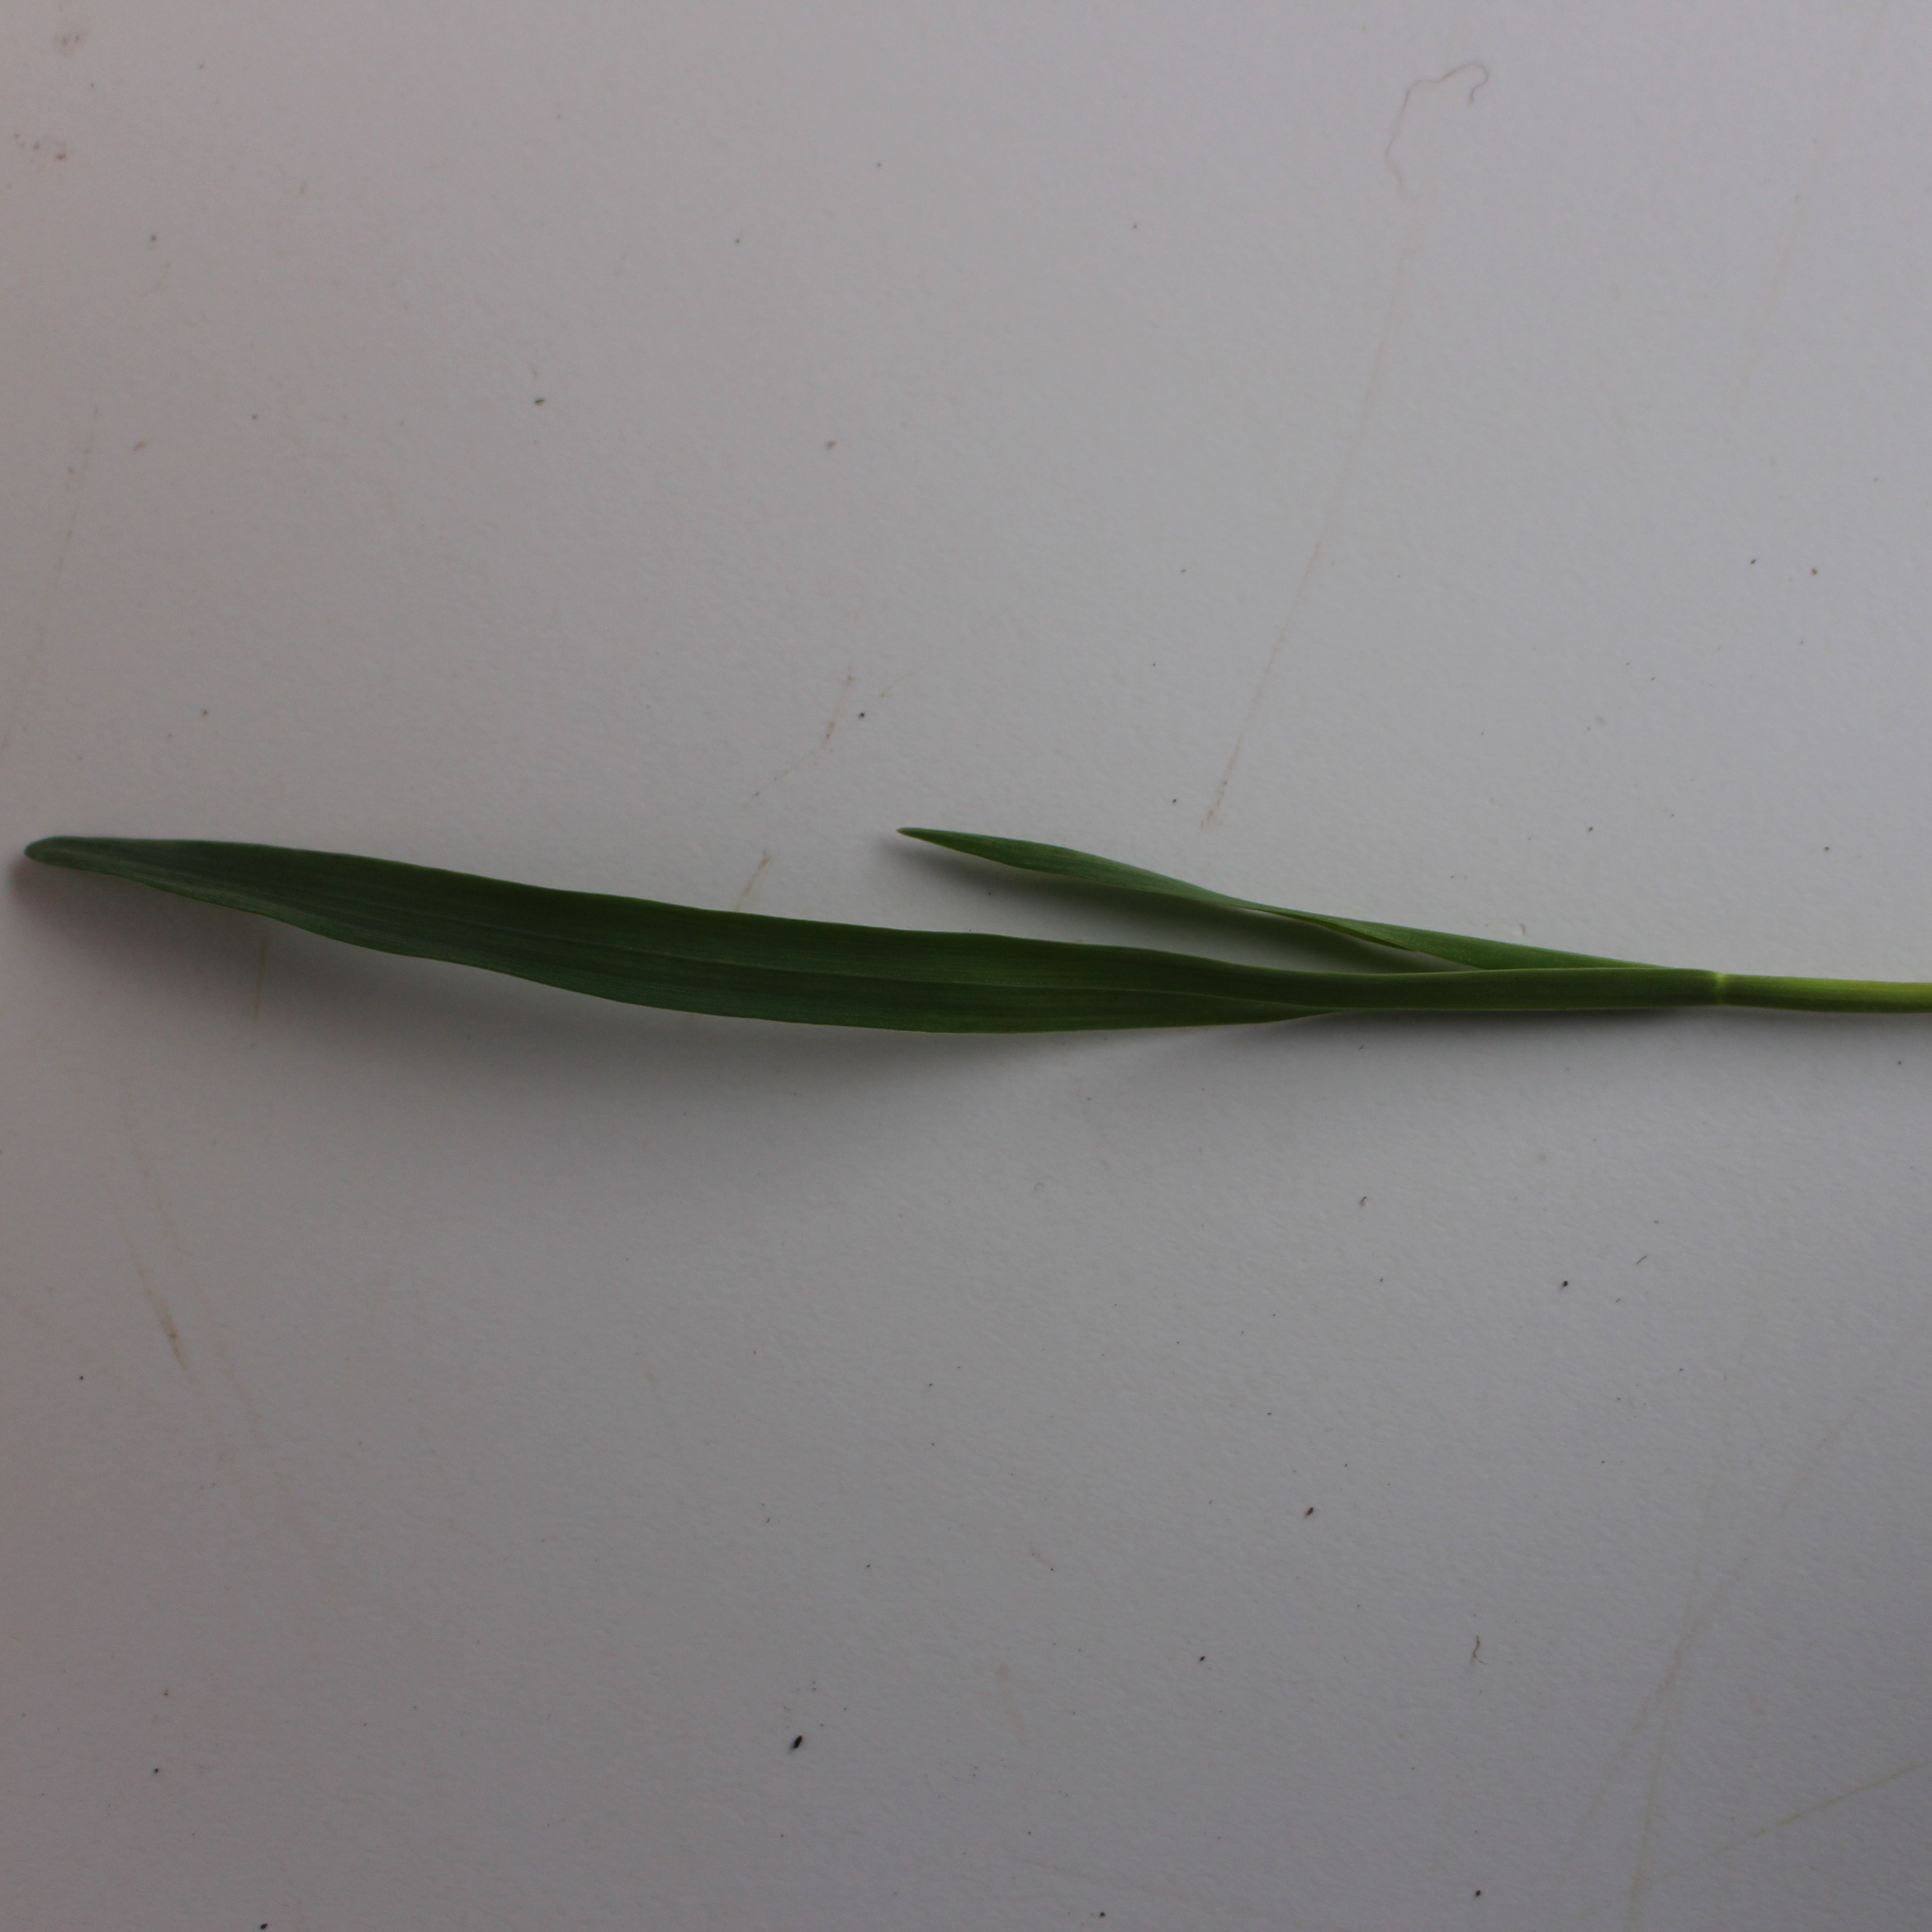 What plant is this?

Avena sterilis
